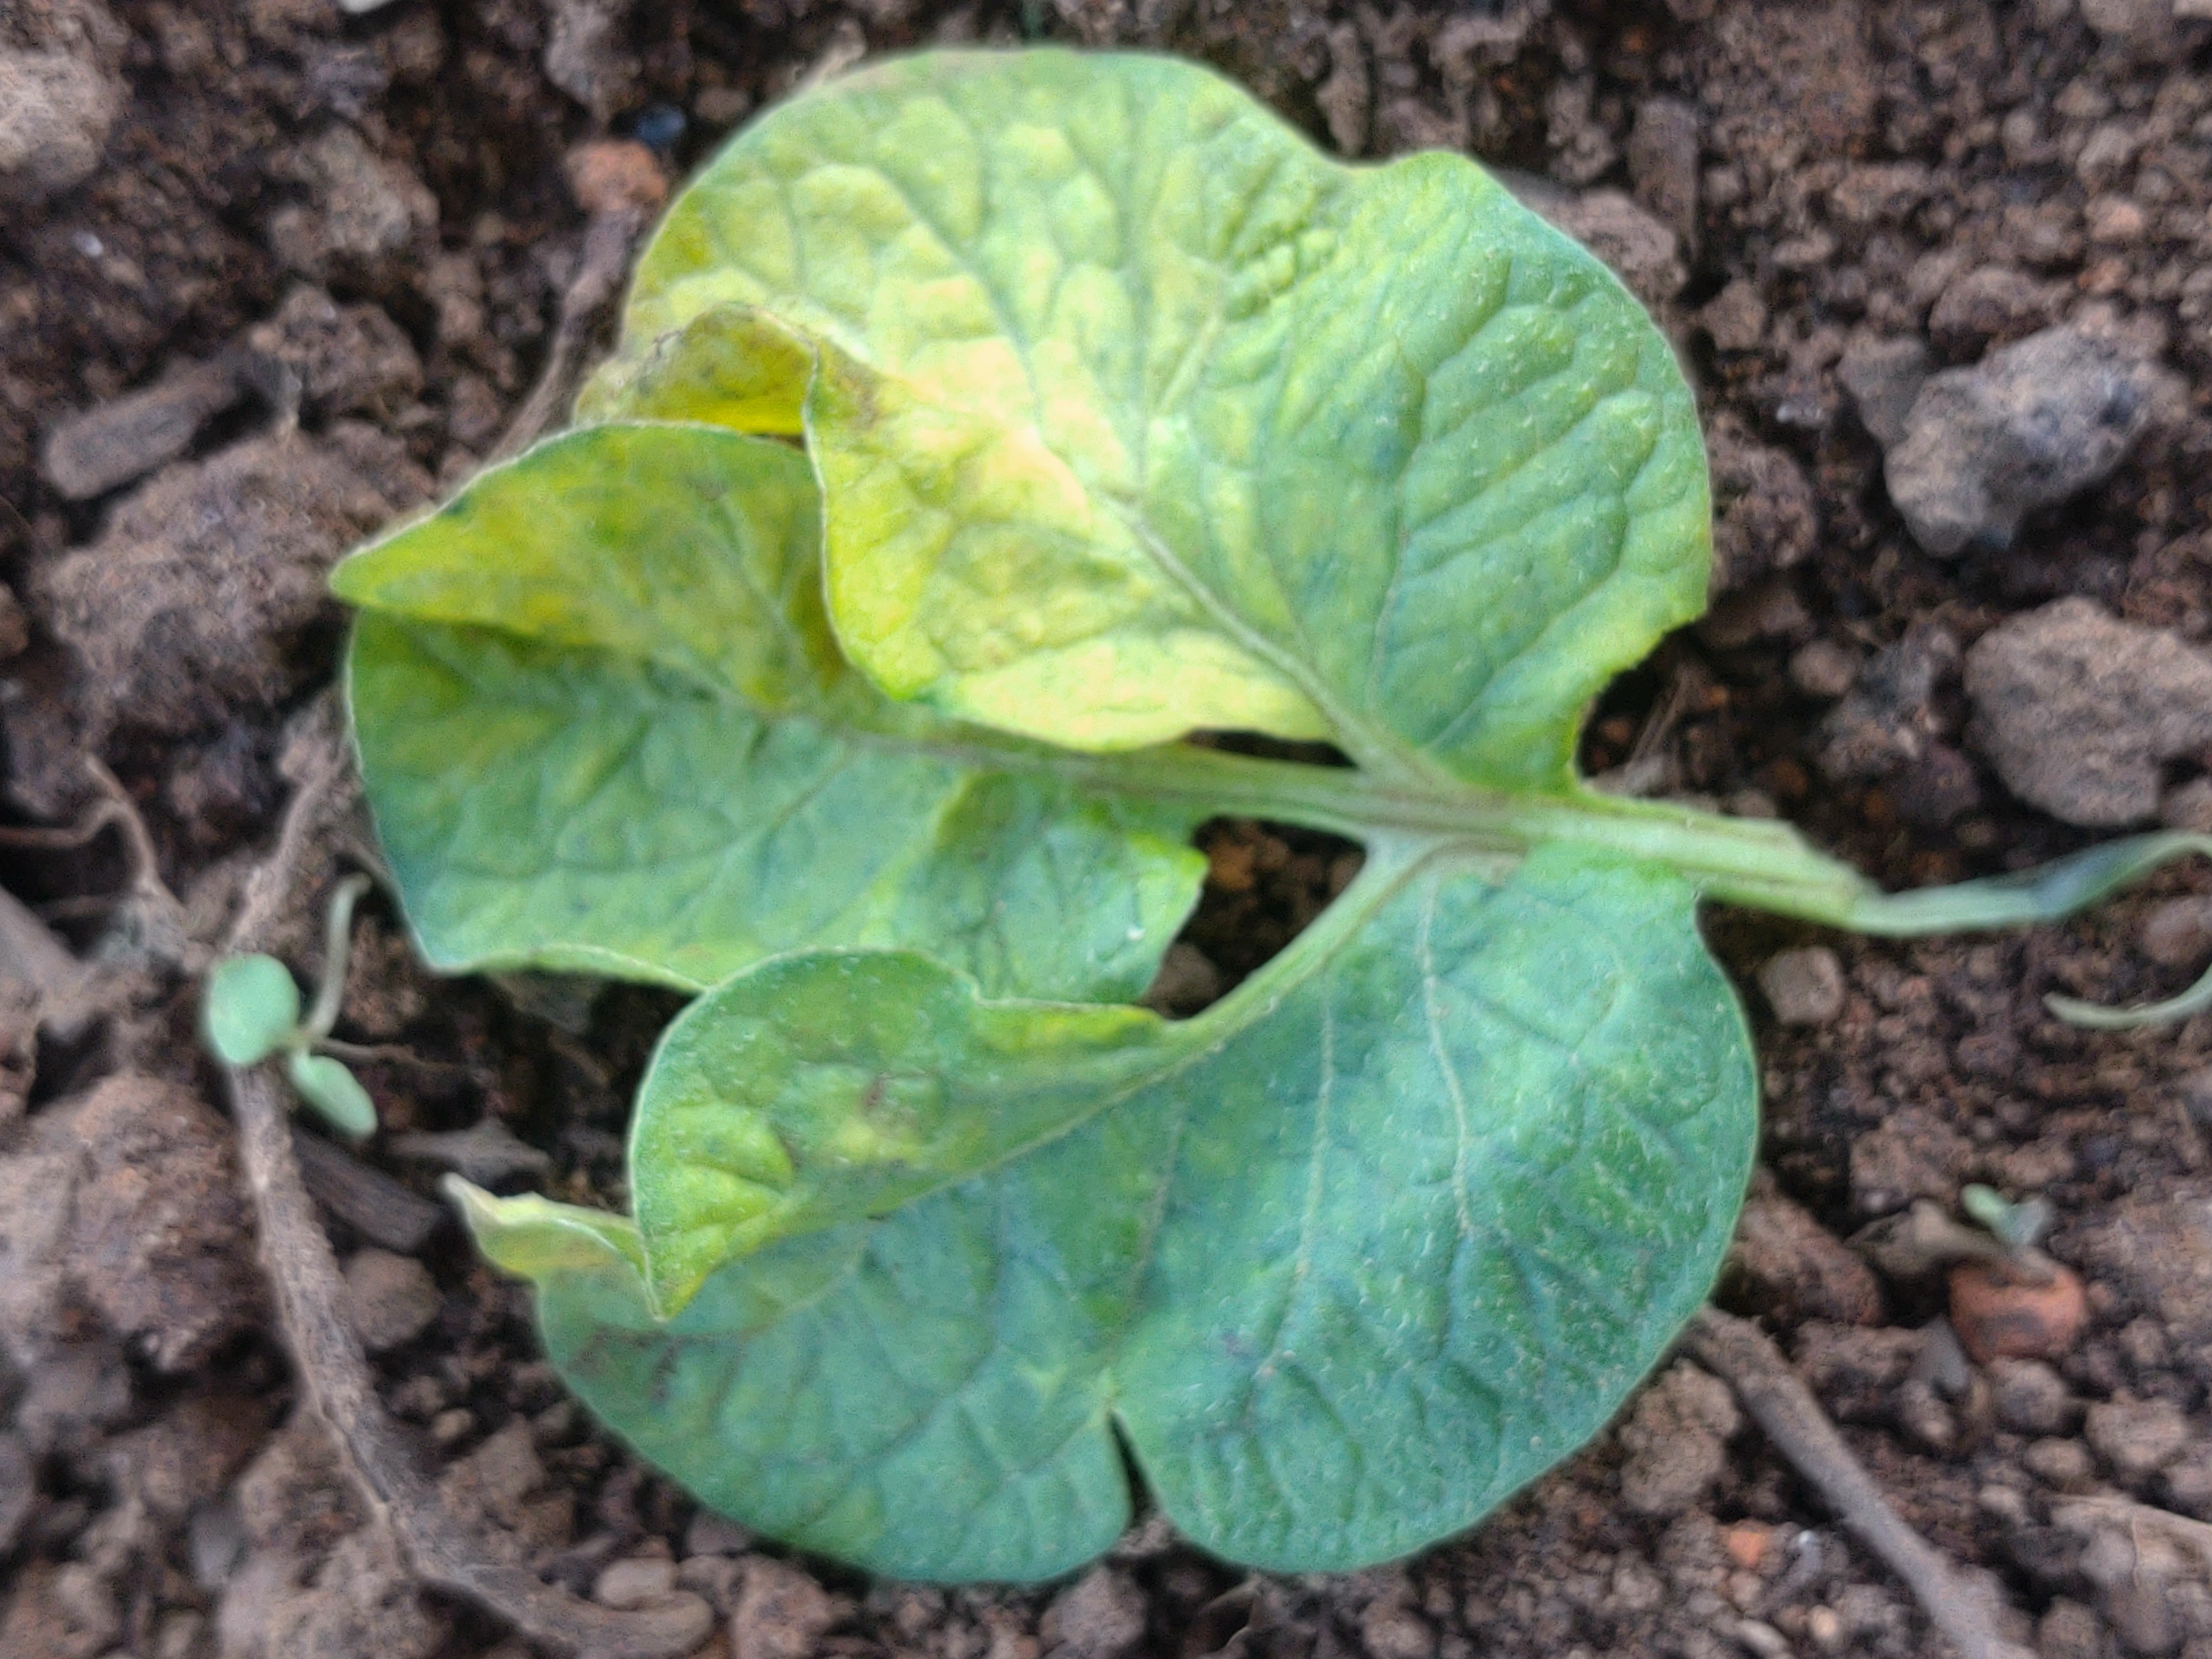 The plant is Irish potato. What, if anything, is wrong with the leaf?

late blight
